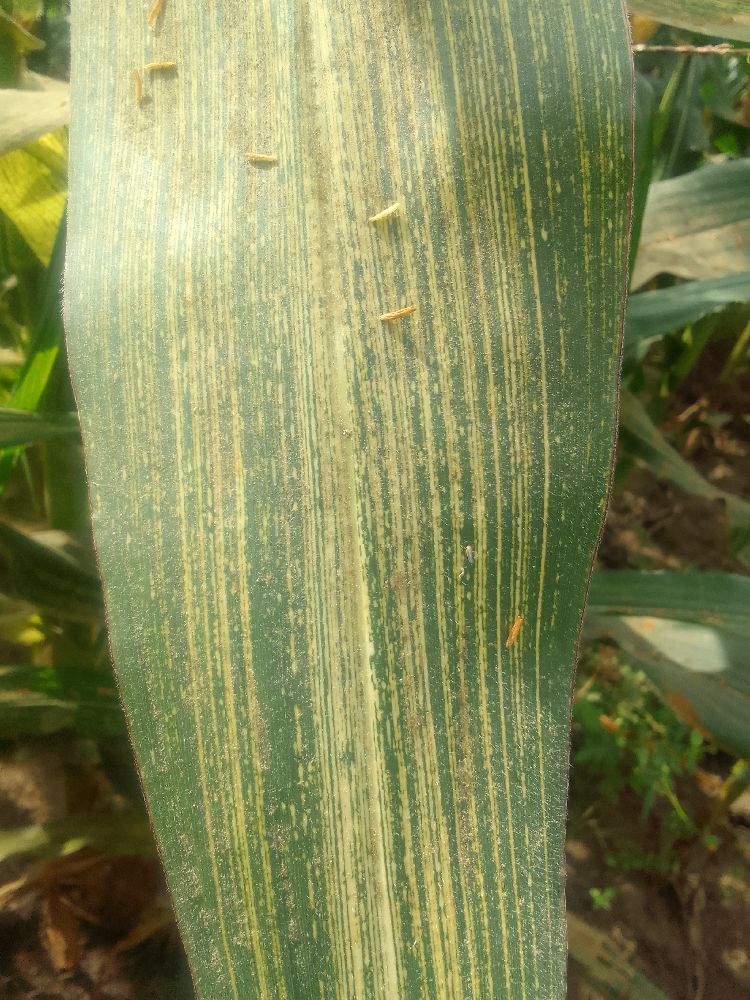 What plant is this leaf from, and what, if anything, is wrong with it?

maize, maize streak virus
